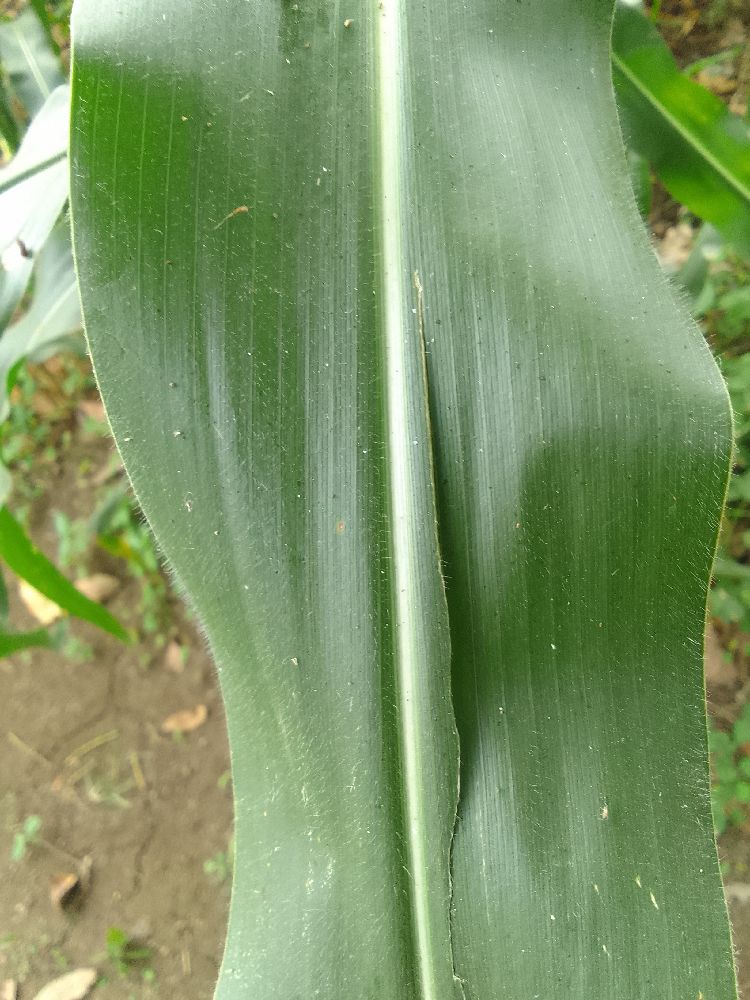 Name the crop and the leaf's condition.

maize, healthy
